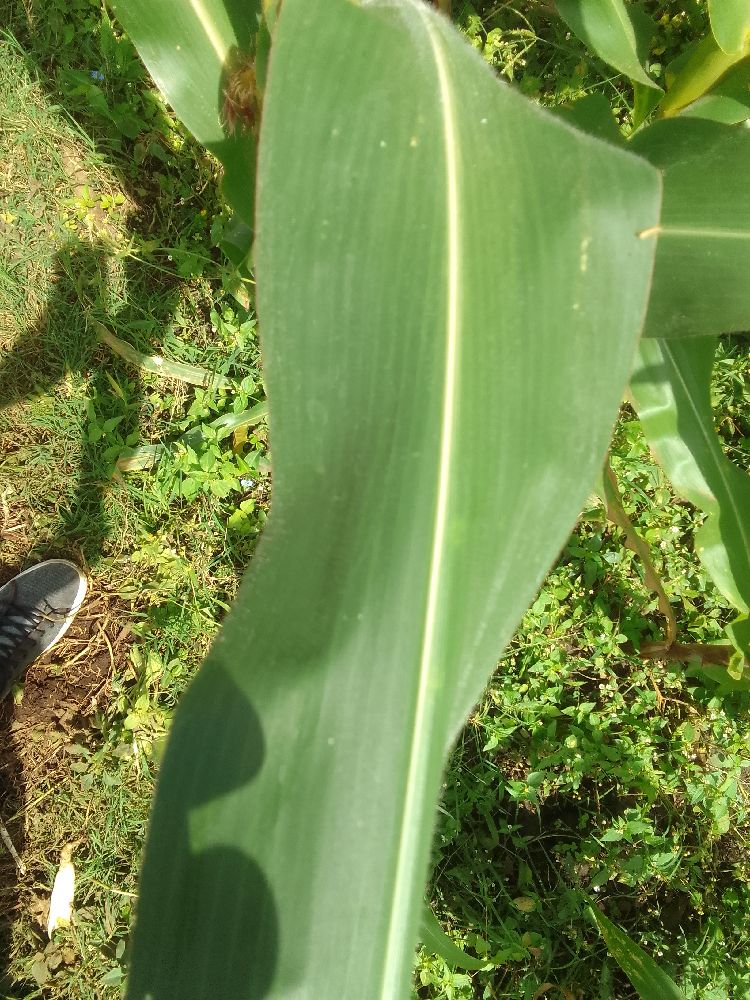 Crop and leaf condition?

maize, healthy
